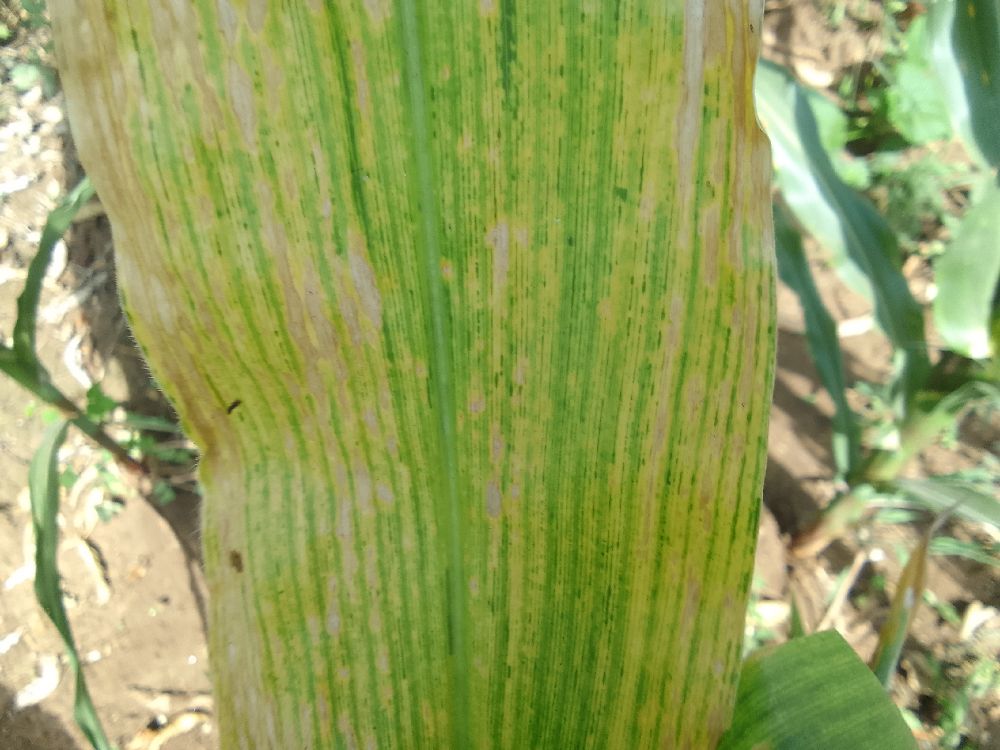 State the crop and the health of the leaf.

maize, maize lethal necrosis
